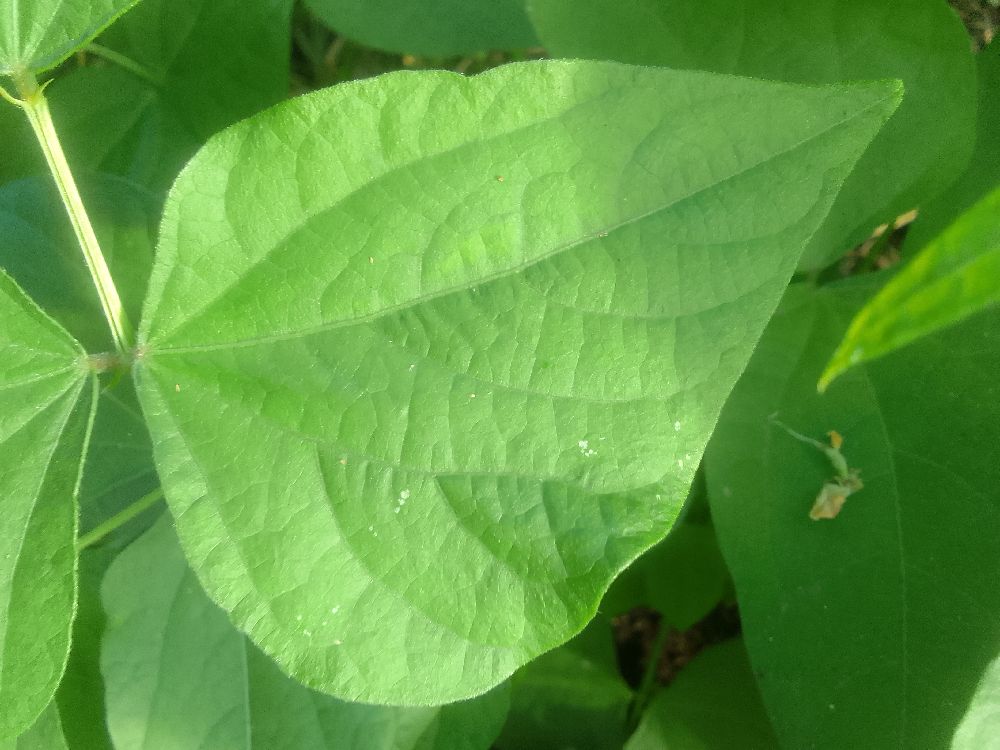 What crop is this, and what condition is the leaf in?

common bean, healthy
